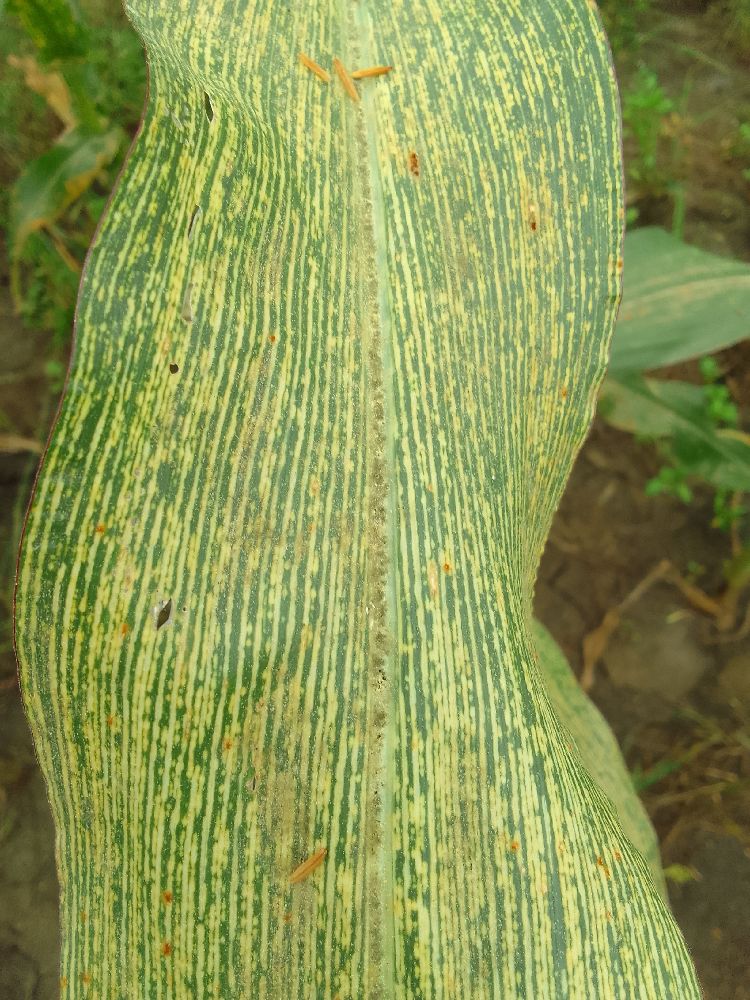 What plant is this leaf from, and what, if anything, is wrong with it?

maize, maize streak virus
